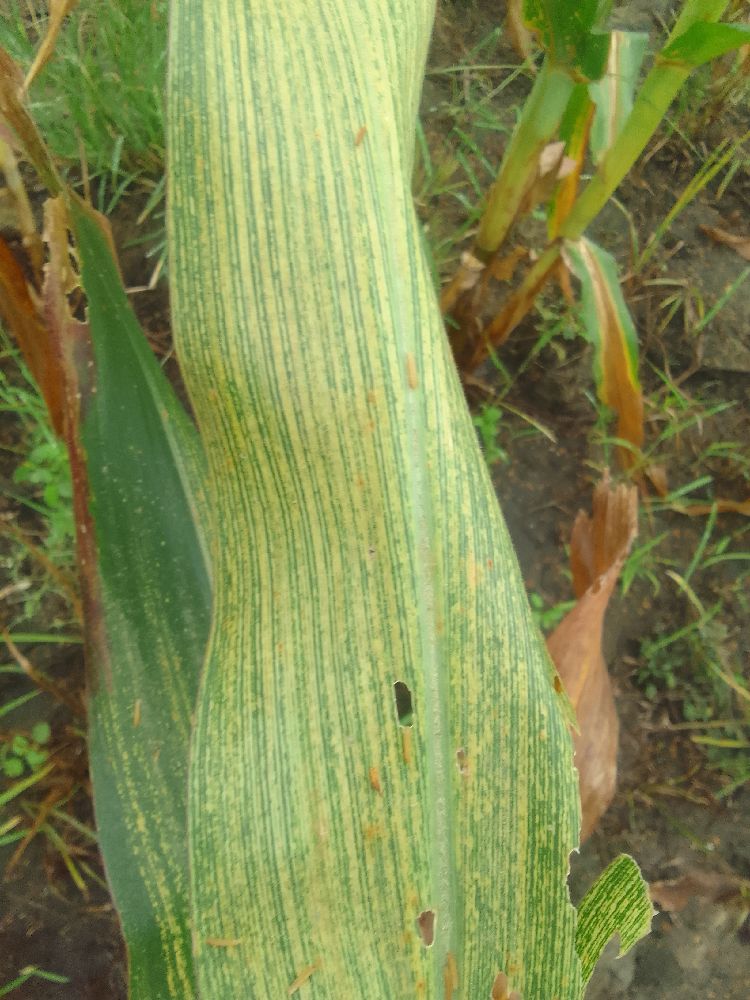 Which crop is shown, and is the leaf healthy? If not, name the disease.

maize, maize streak virus
